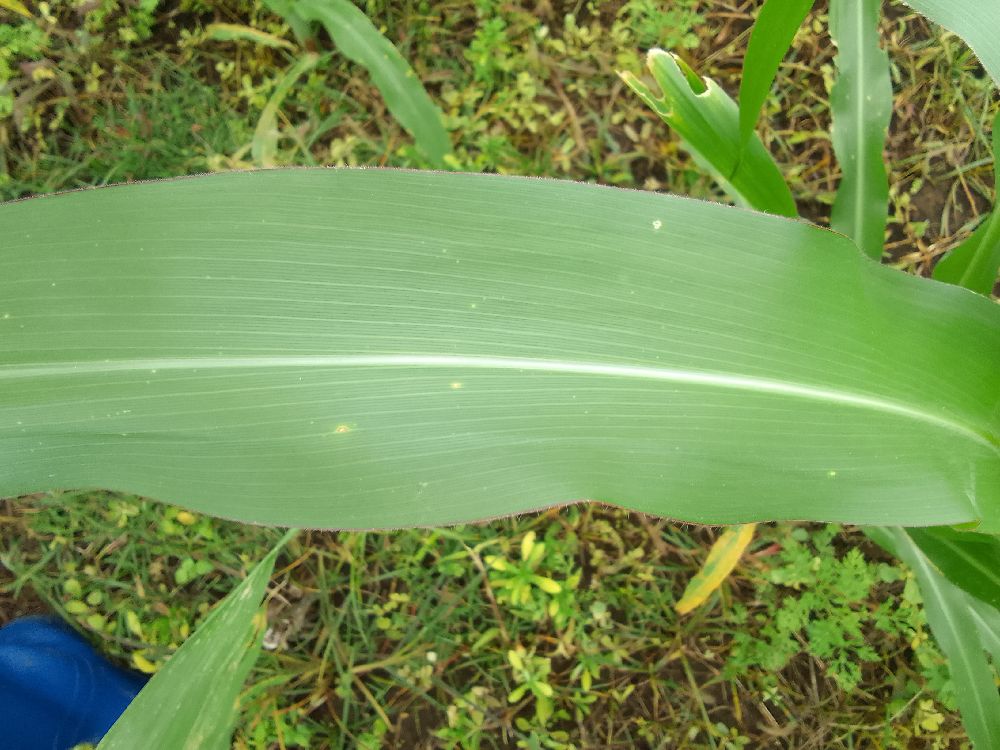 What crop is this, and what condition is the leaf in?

maize, healthy
